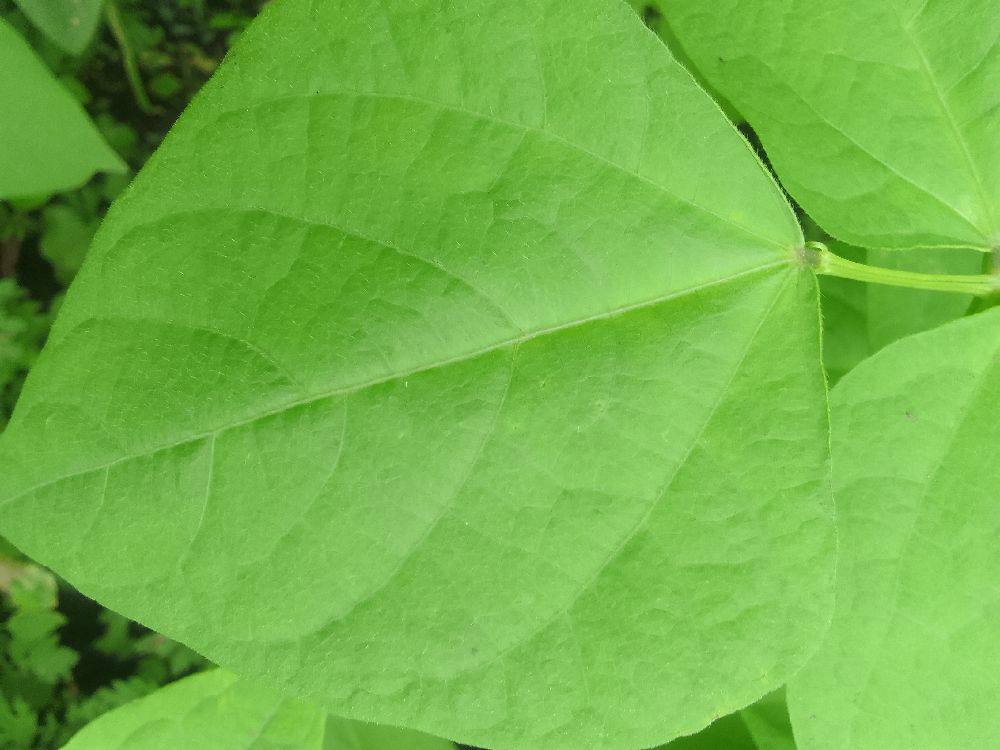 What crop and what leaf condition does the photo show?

common bean, healthy
